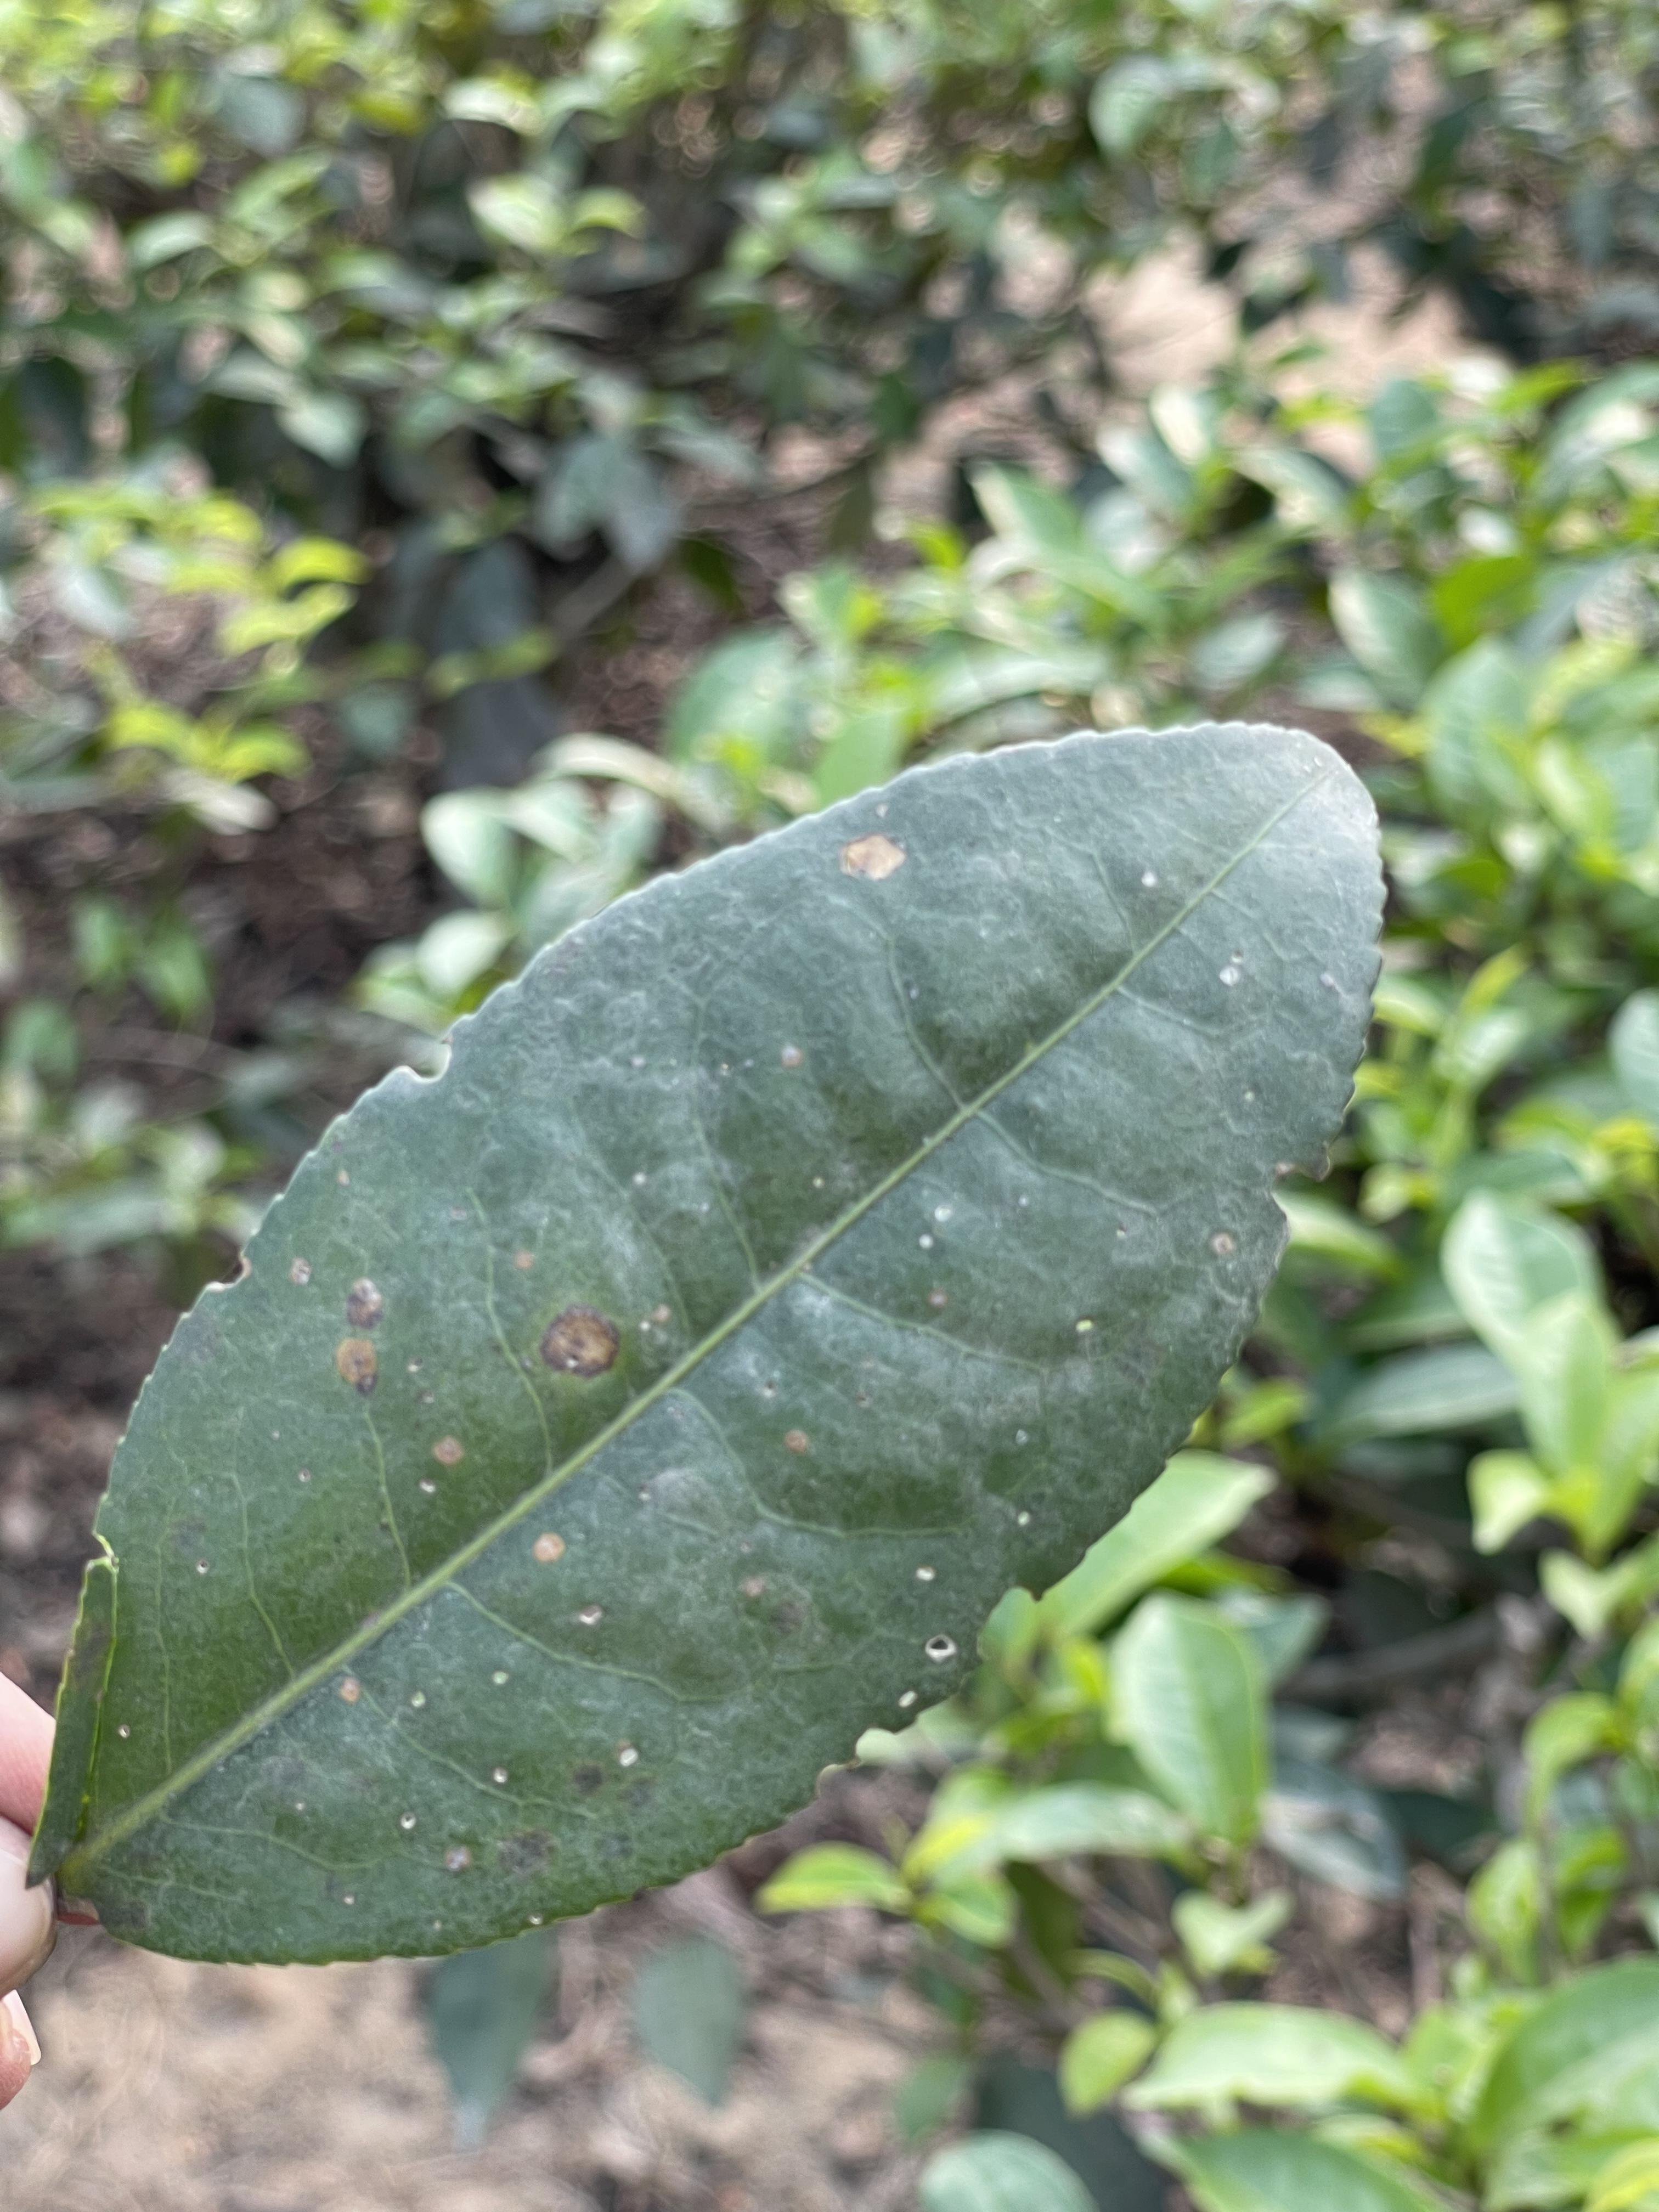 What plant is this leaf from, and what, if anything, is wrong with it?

tea, red rust
